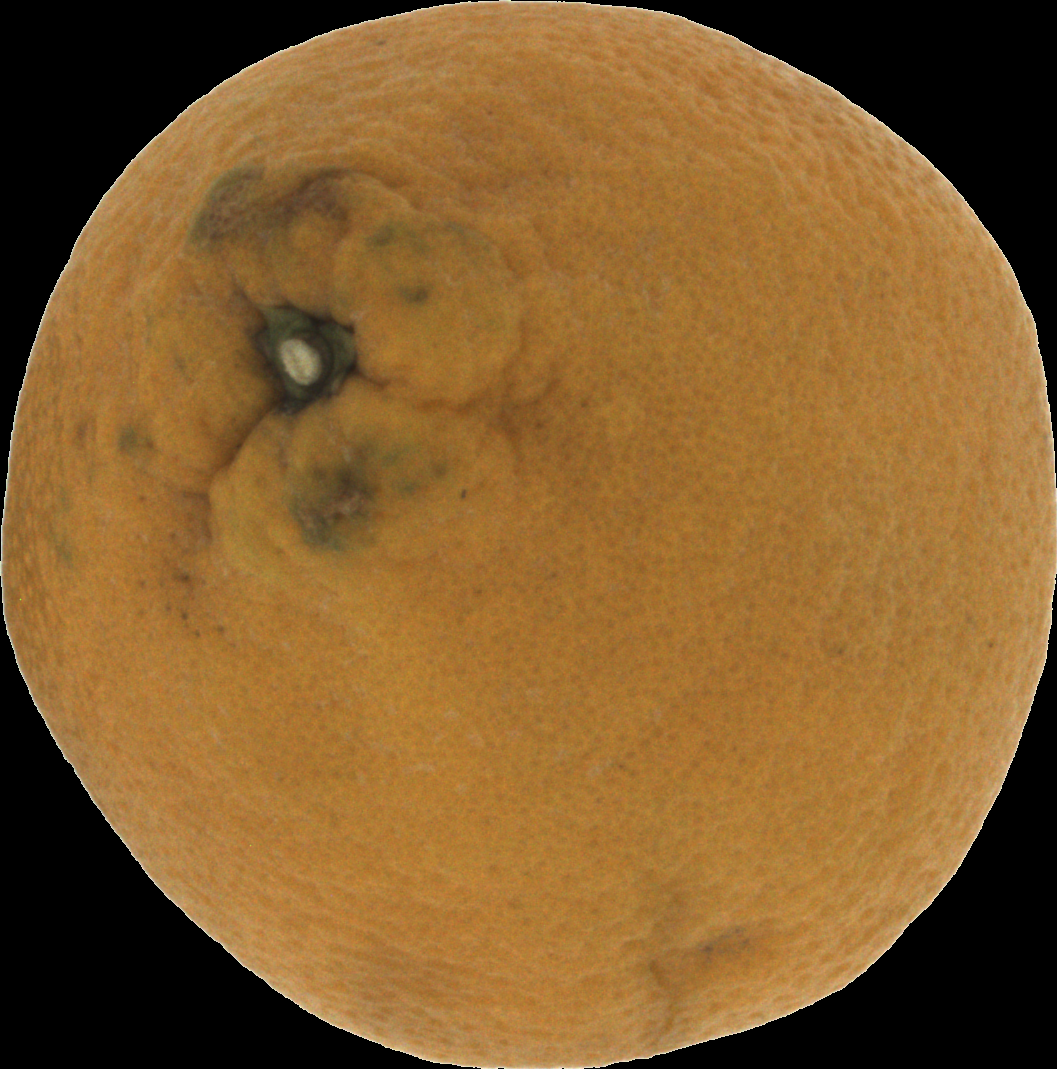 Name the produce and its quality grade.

orange, bad
